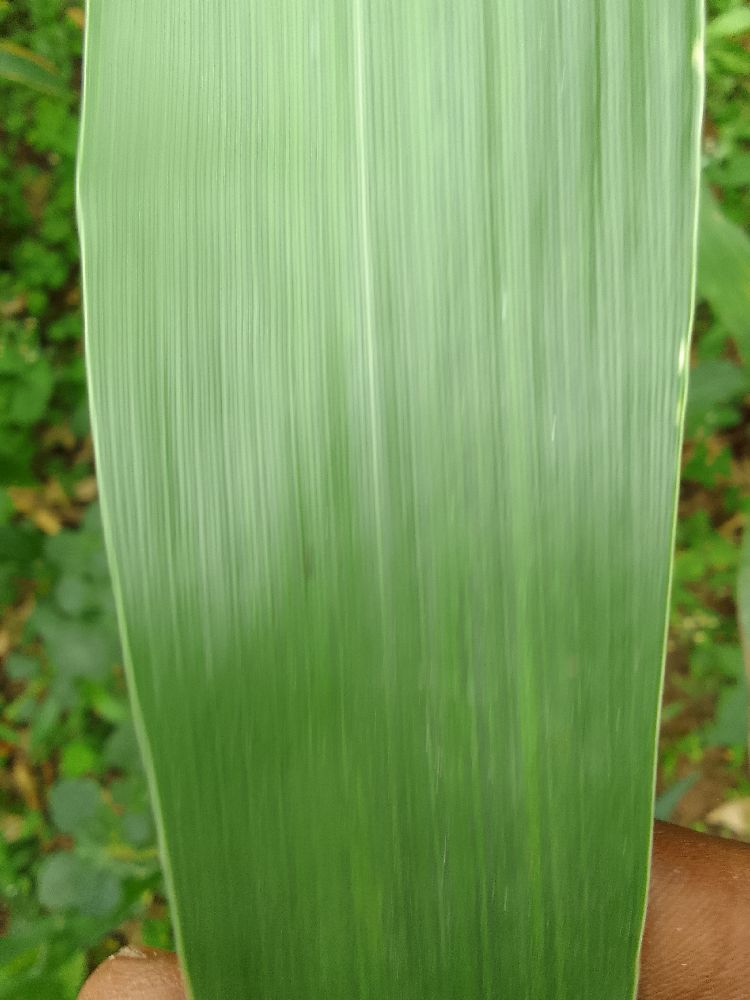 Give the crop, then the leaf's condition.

maize, healthy
